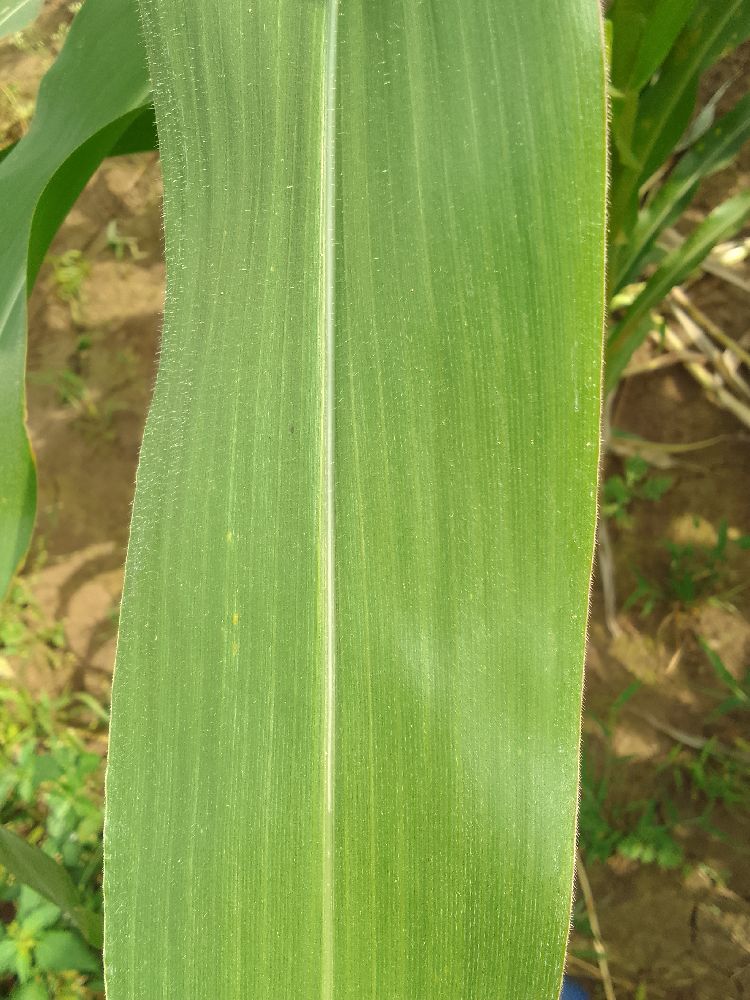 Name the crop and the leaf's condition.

maize, healthy
